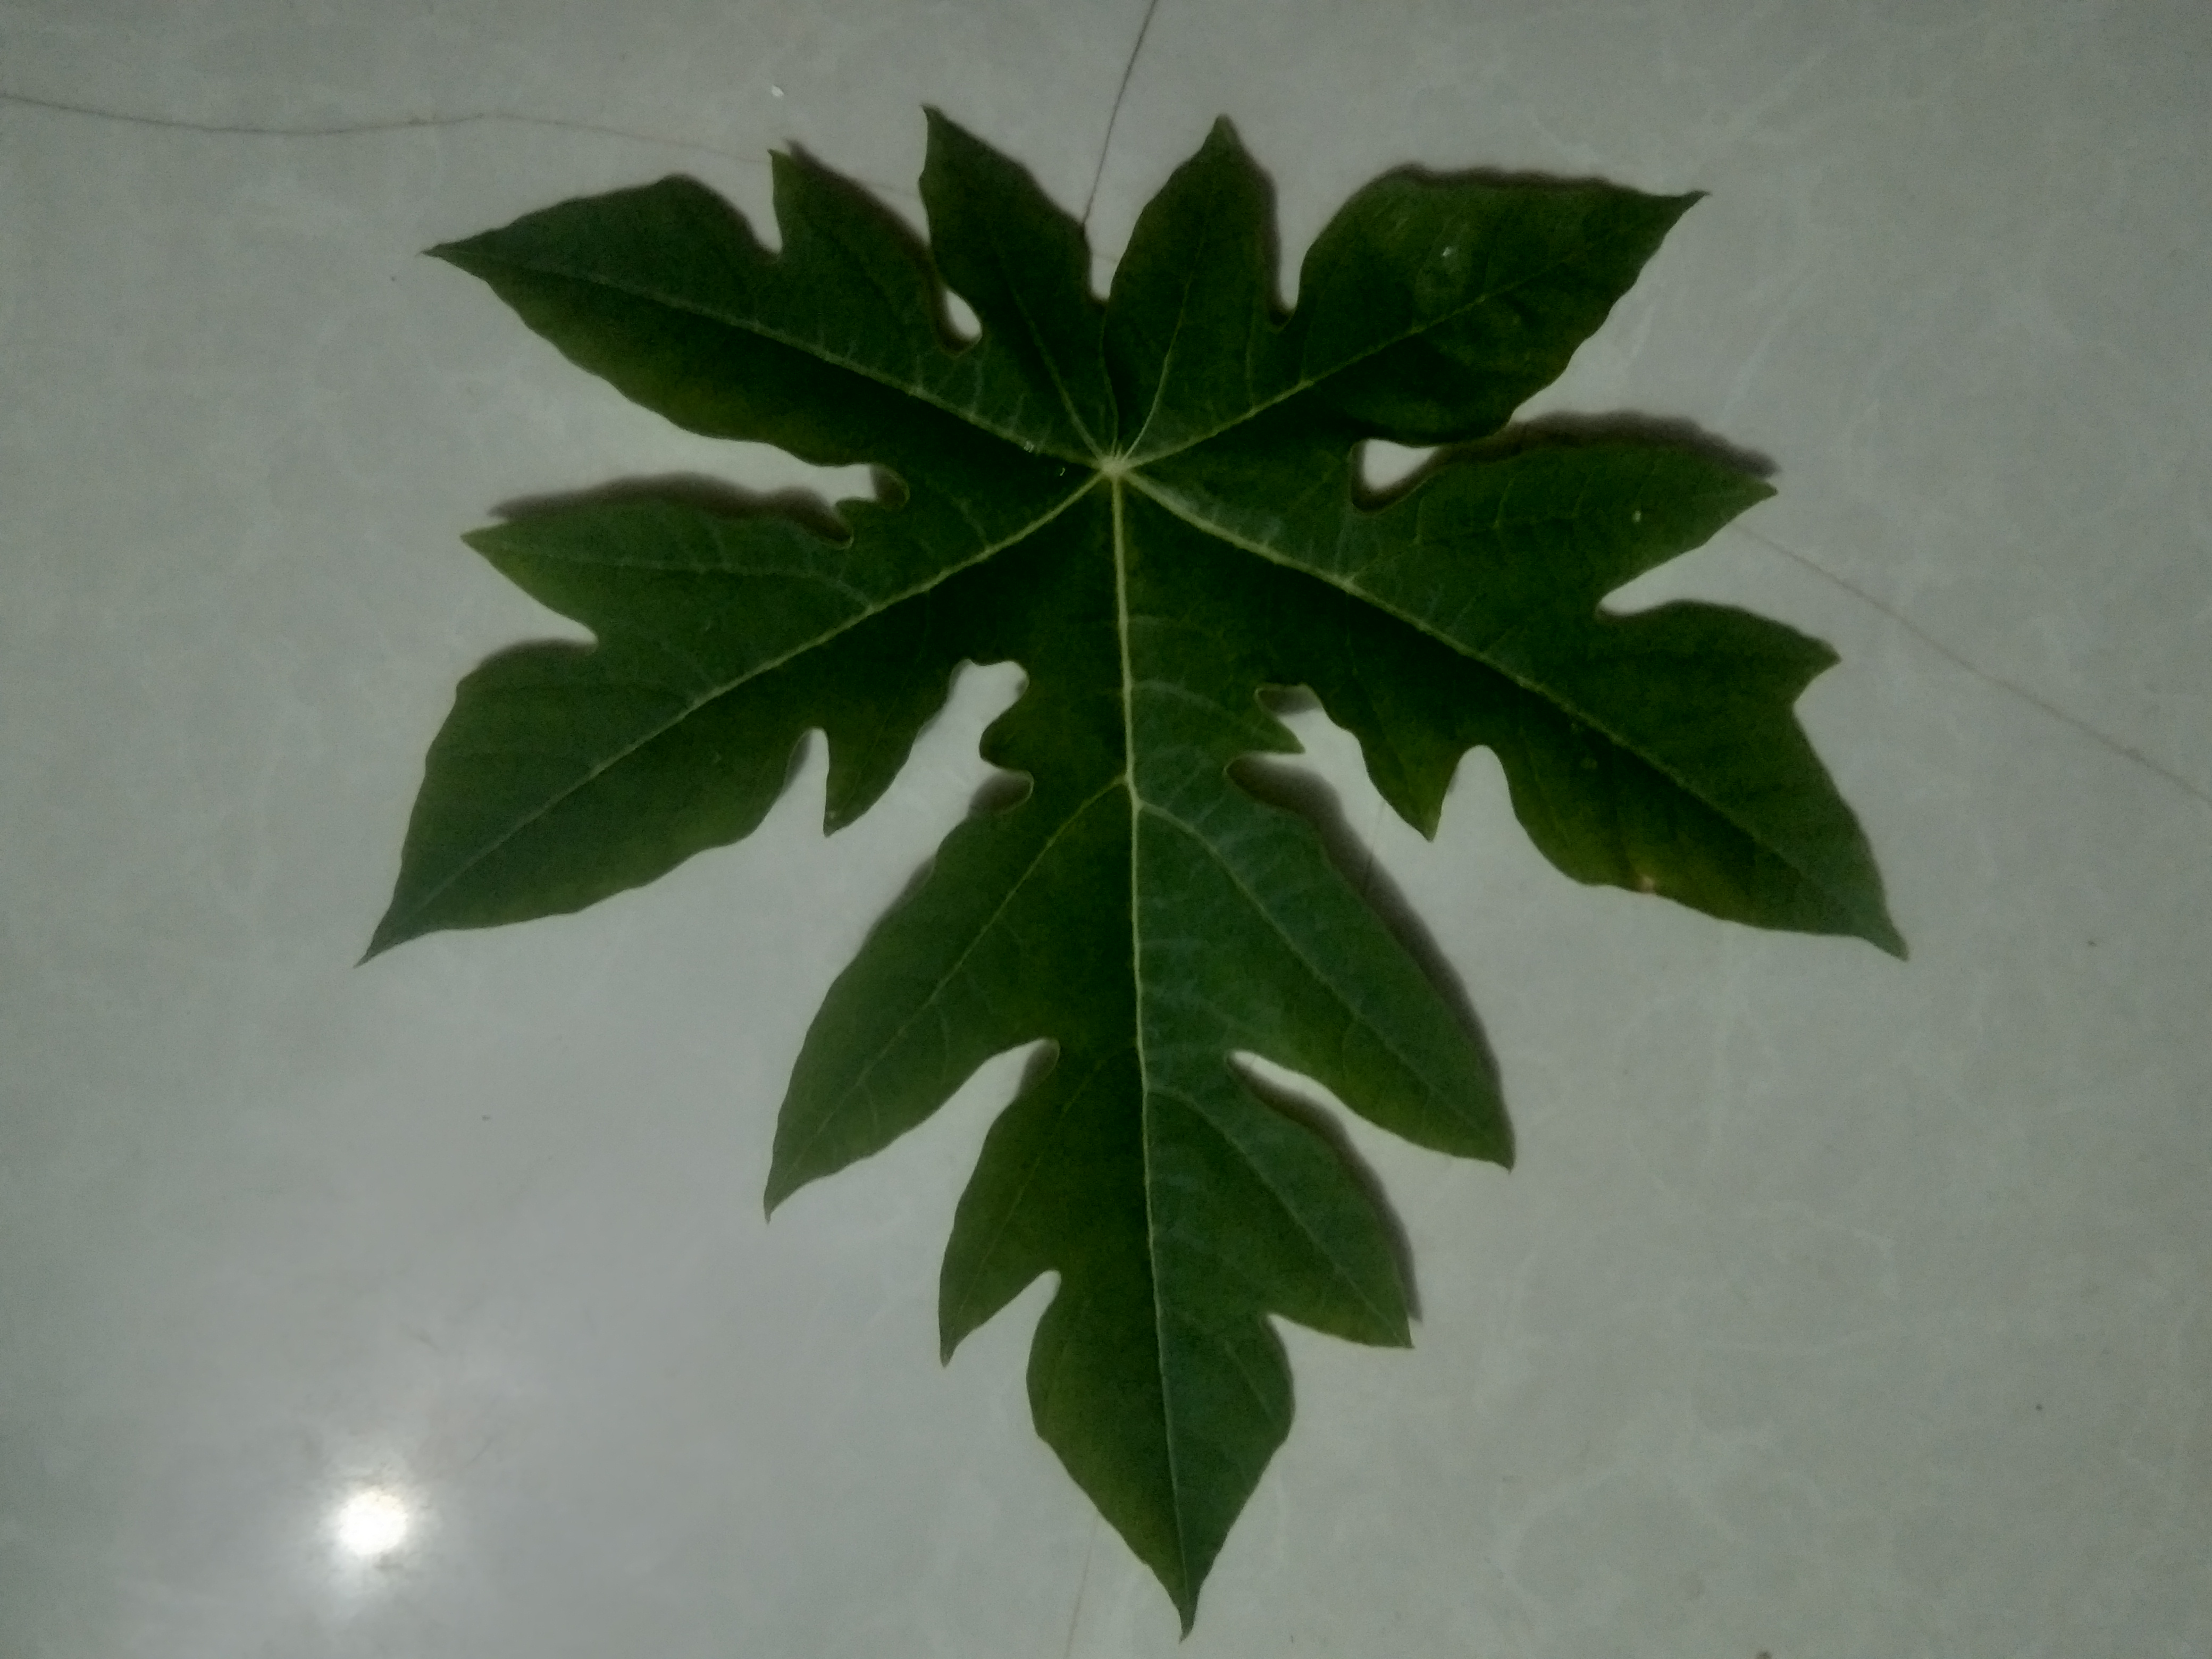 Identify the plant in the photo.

papaya
